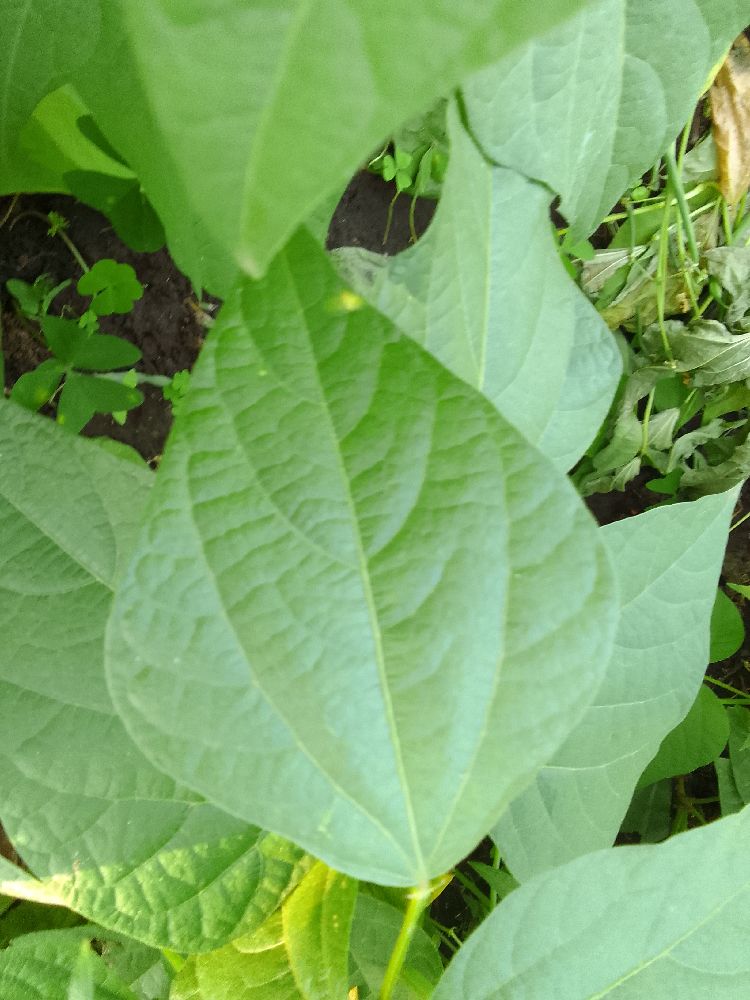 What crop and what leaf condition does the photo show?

maize, healthy
